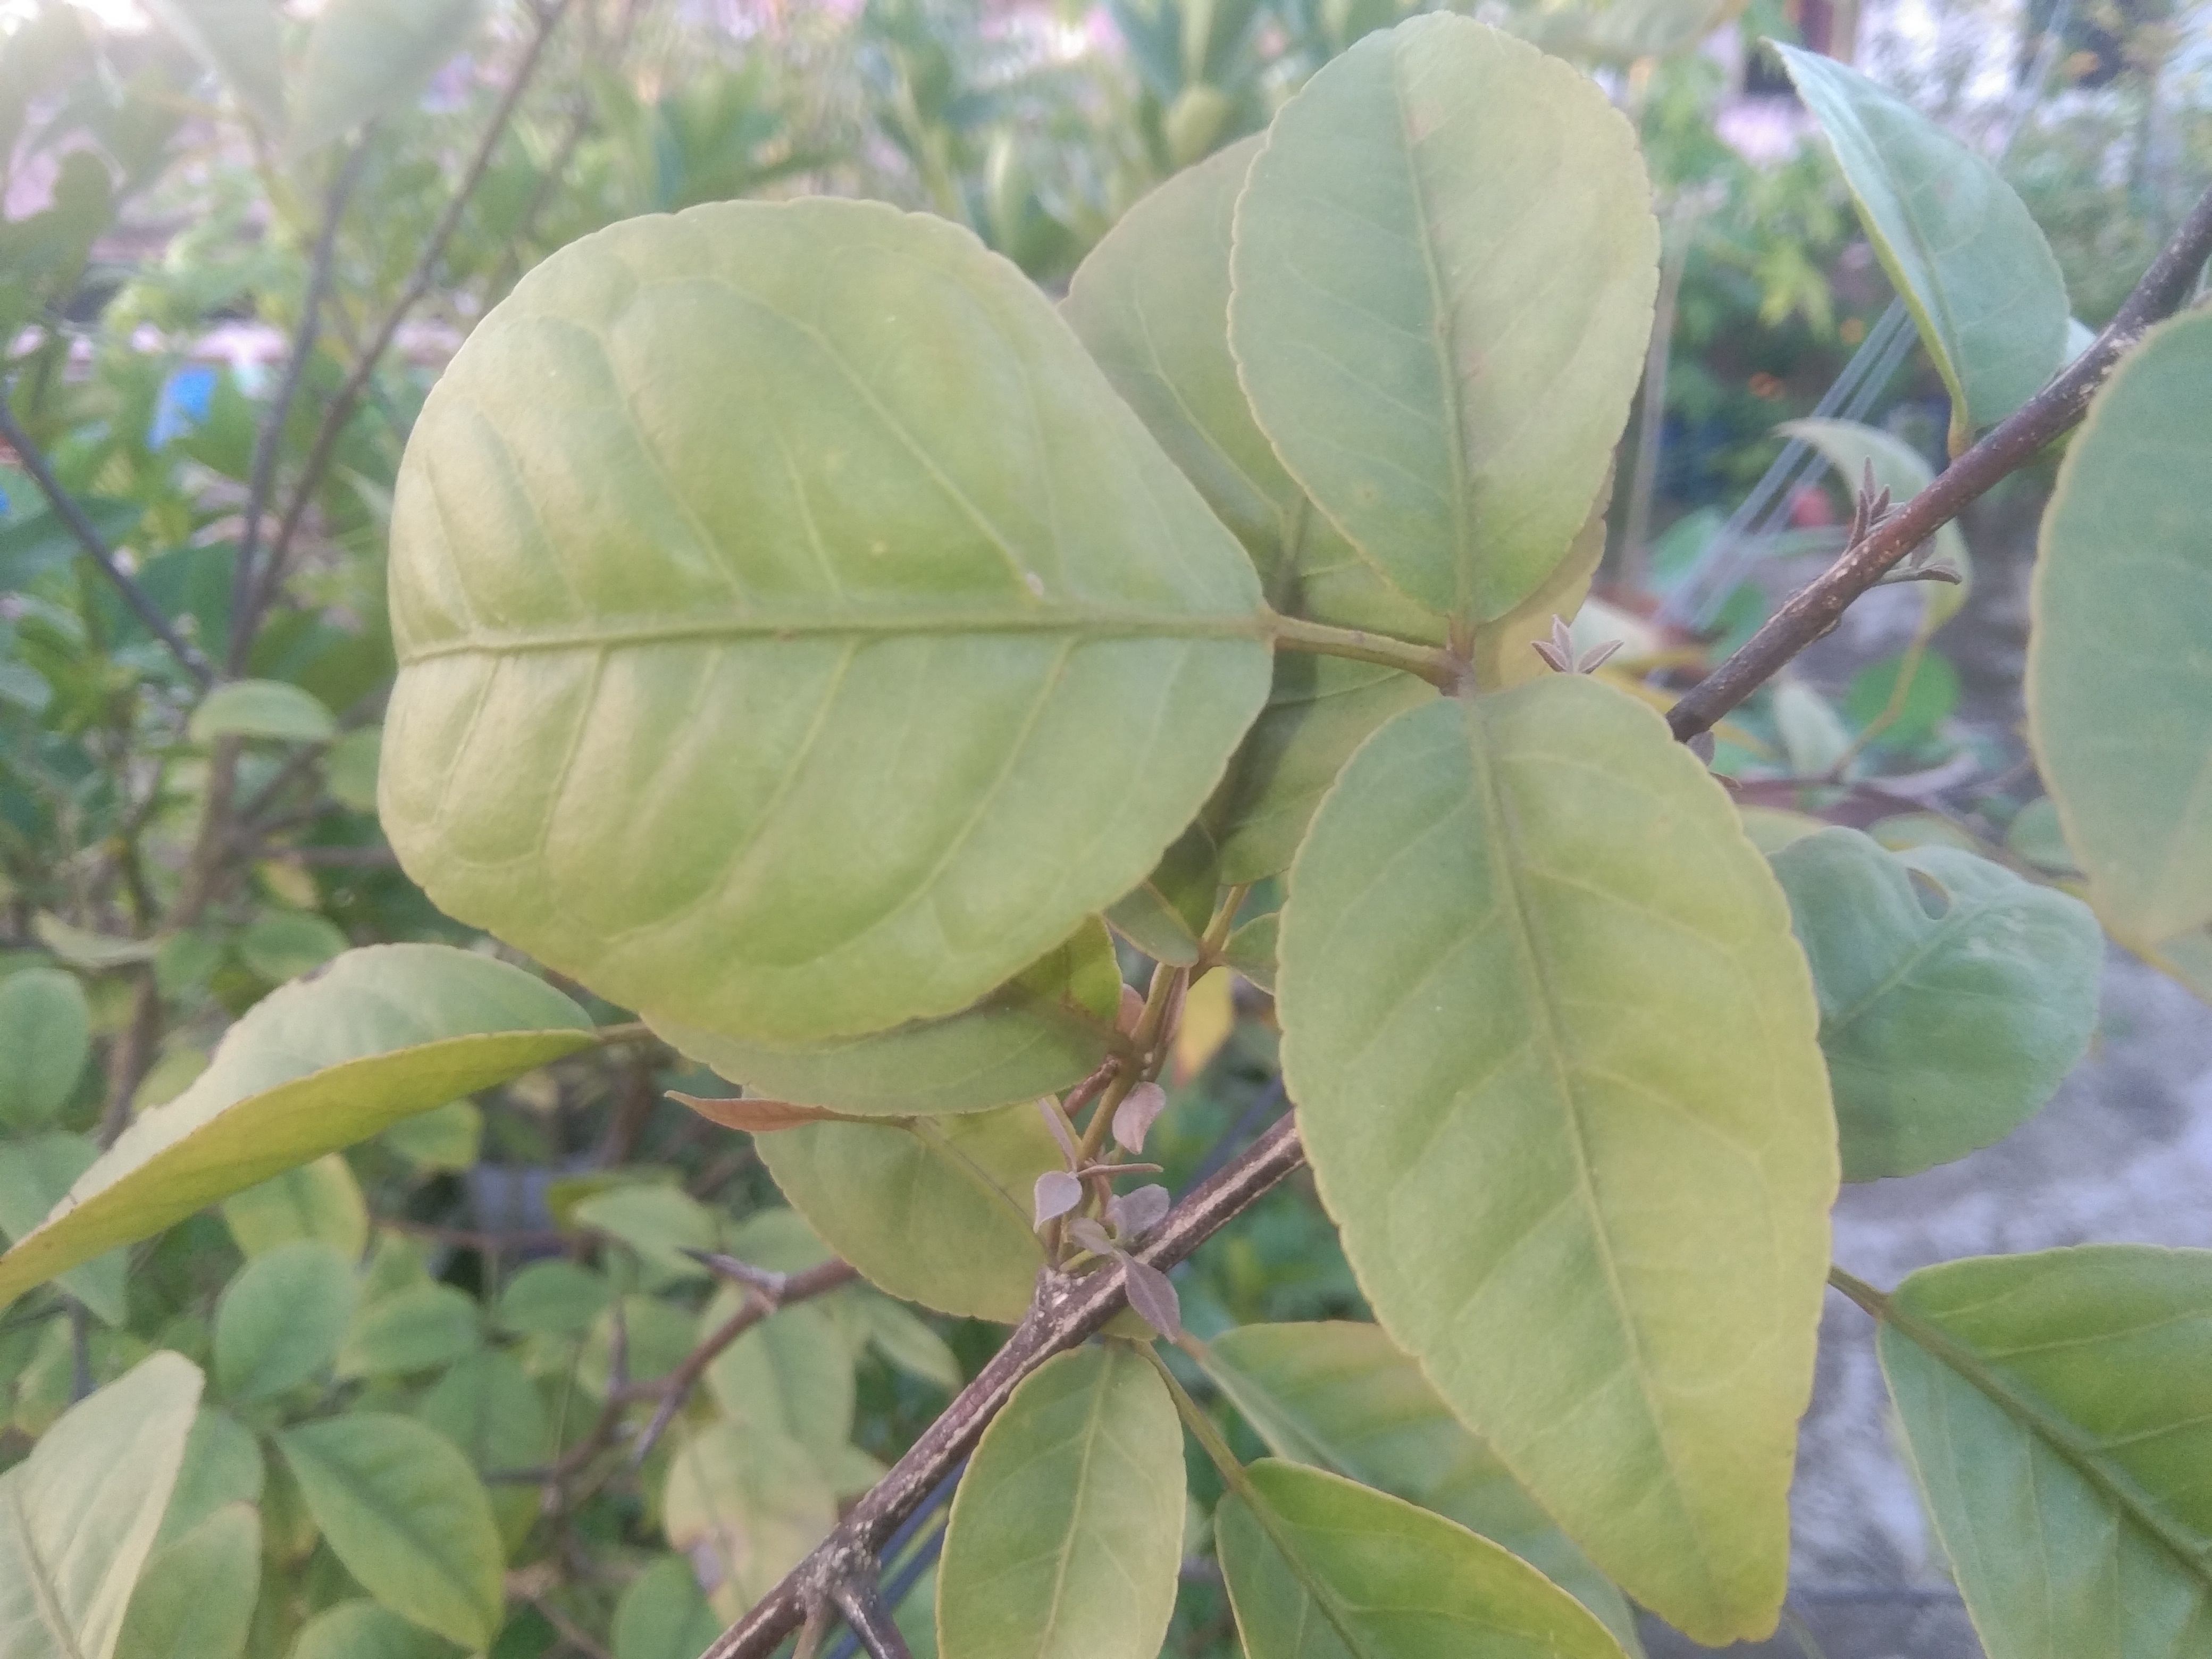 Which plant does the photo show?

wood apple
